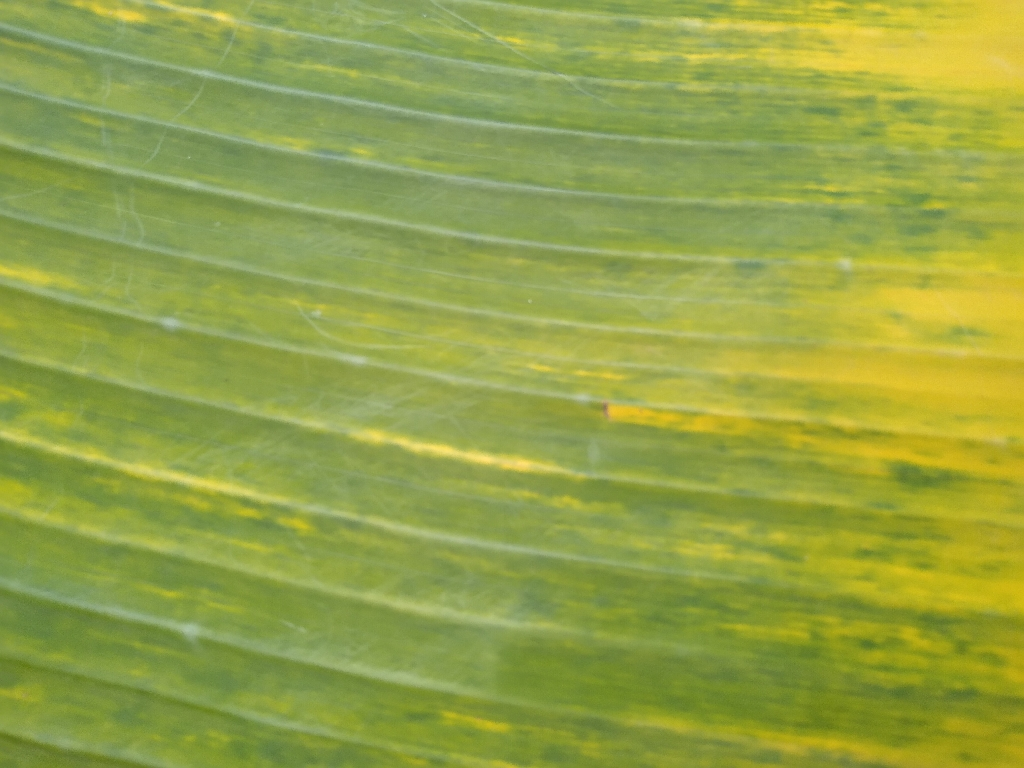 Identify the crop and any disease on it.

banana, fusarium wilt race 1
